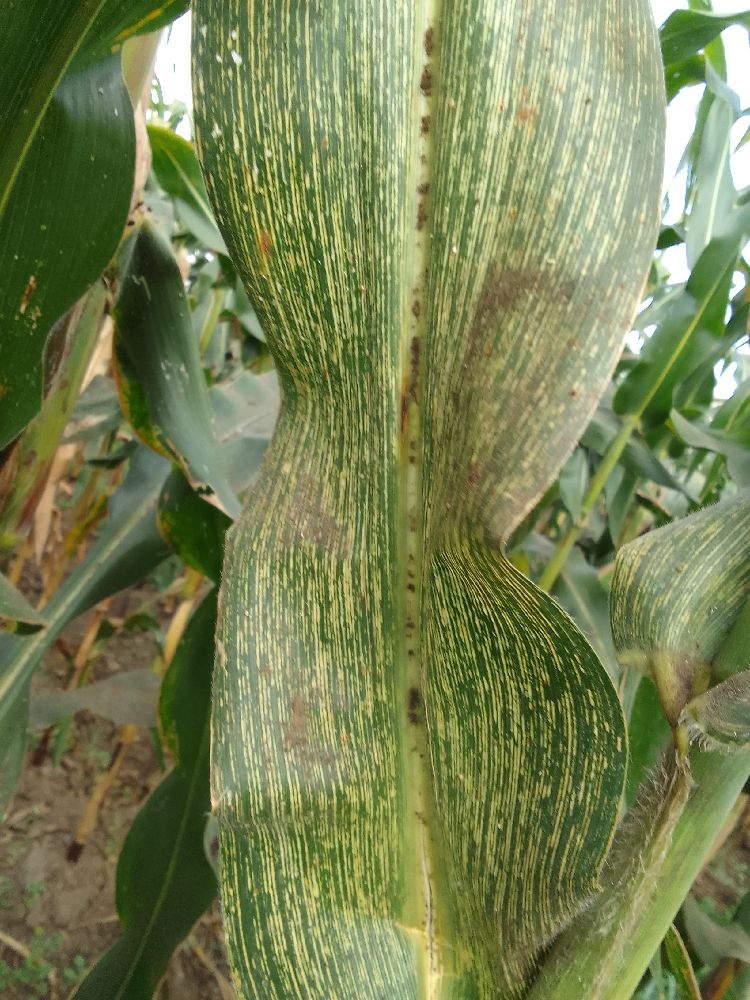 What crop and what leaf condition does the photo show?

maize, maize streak virus
